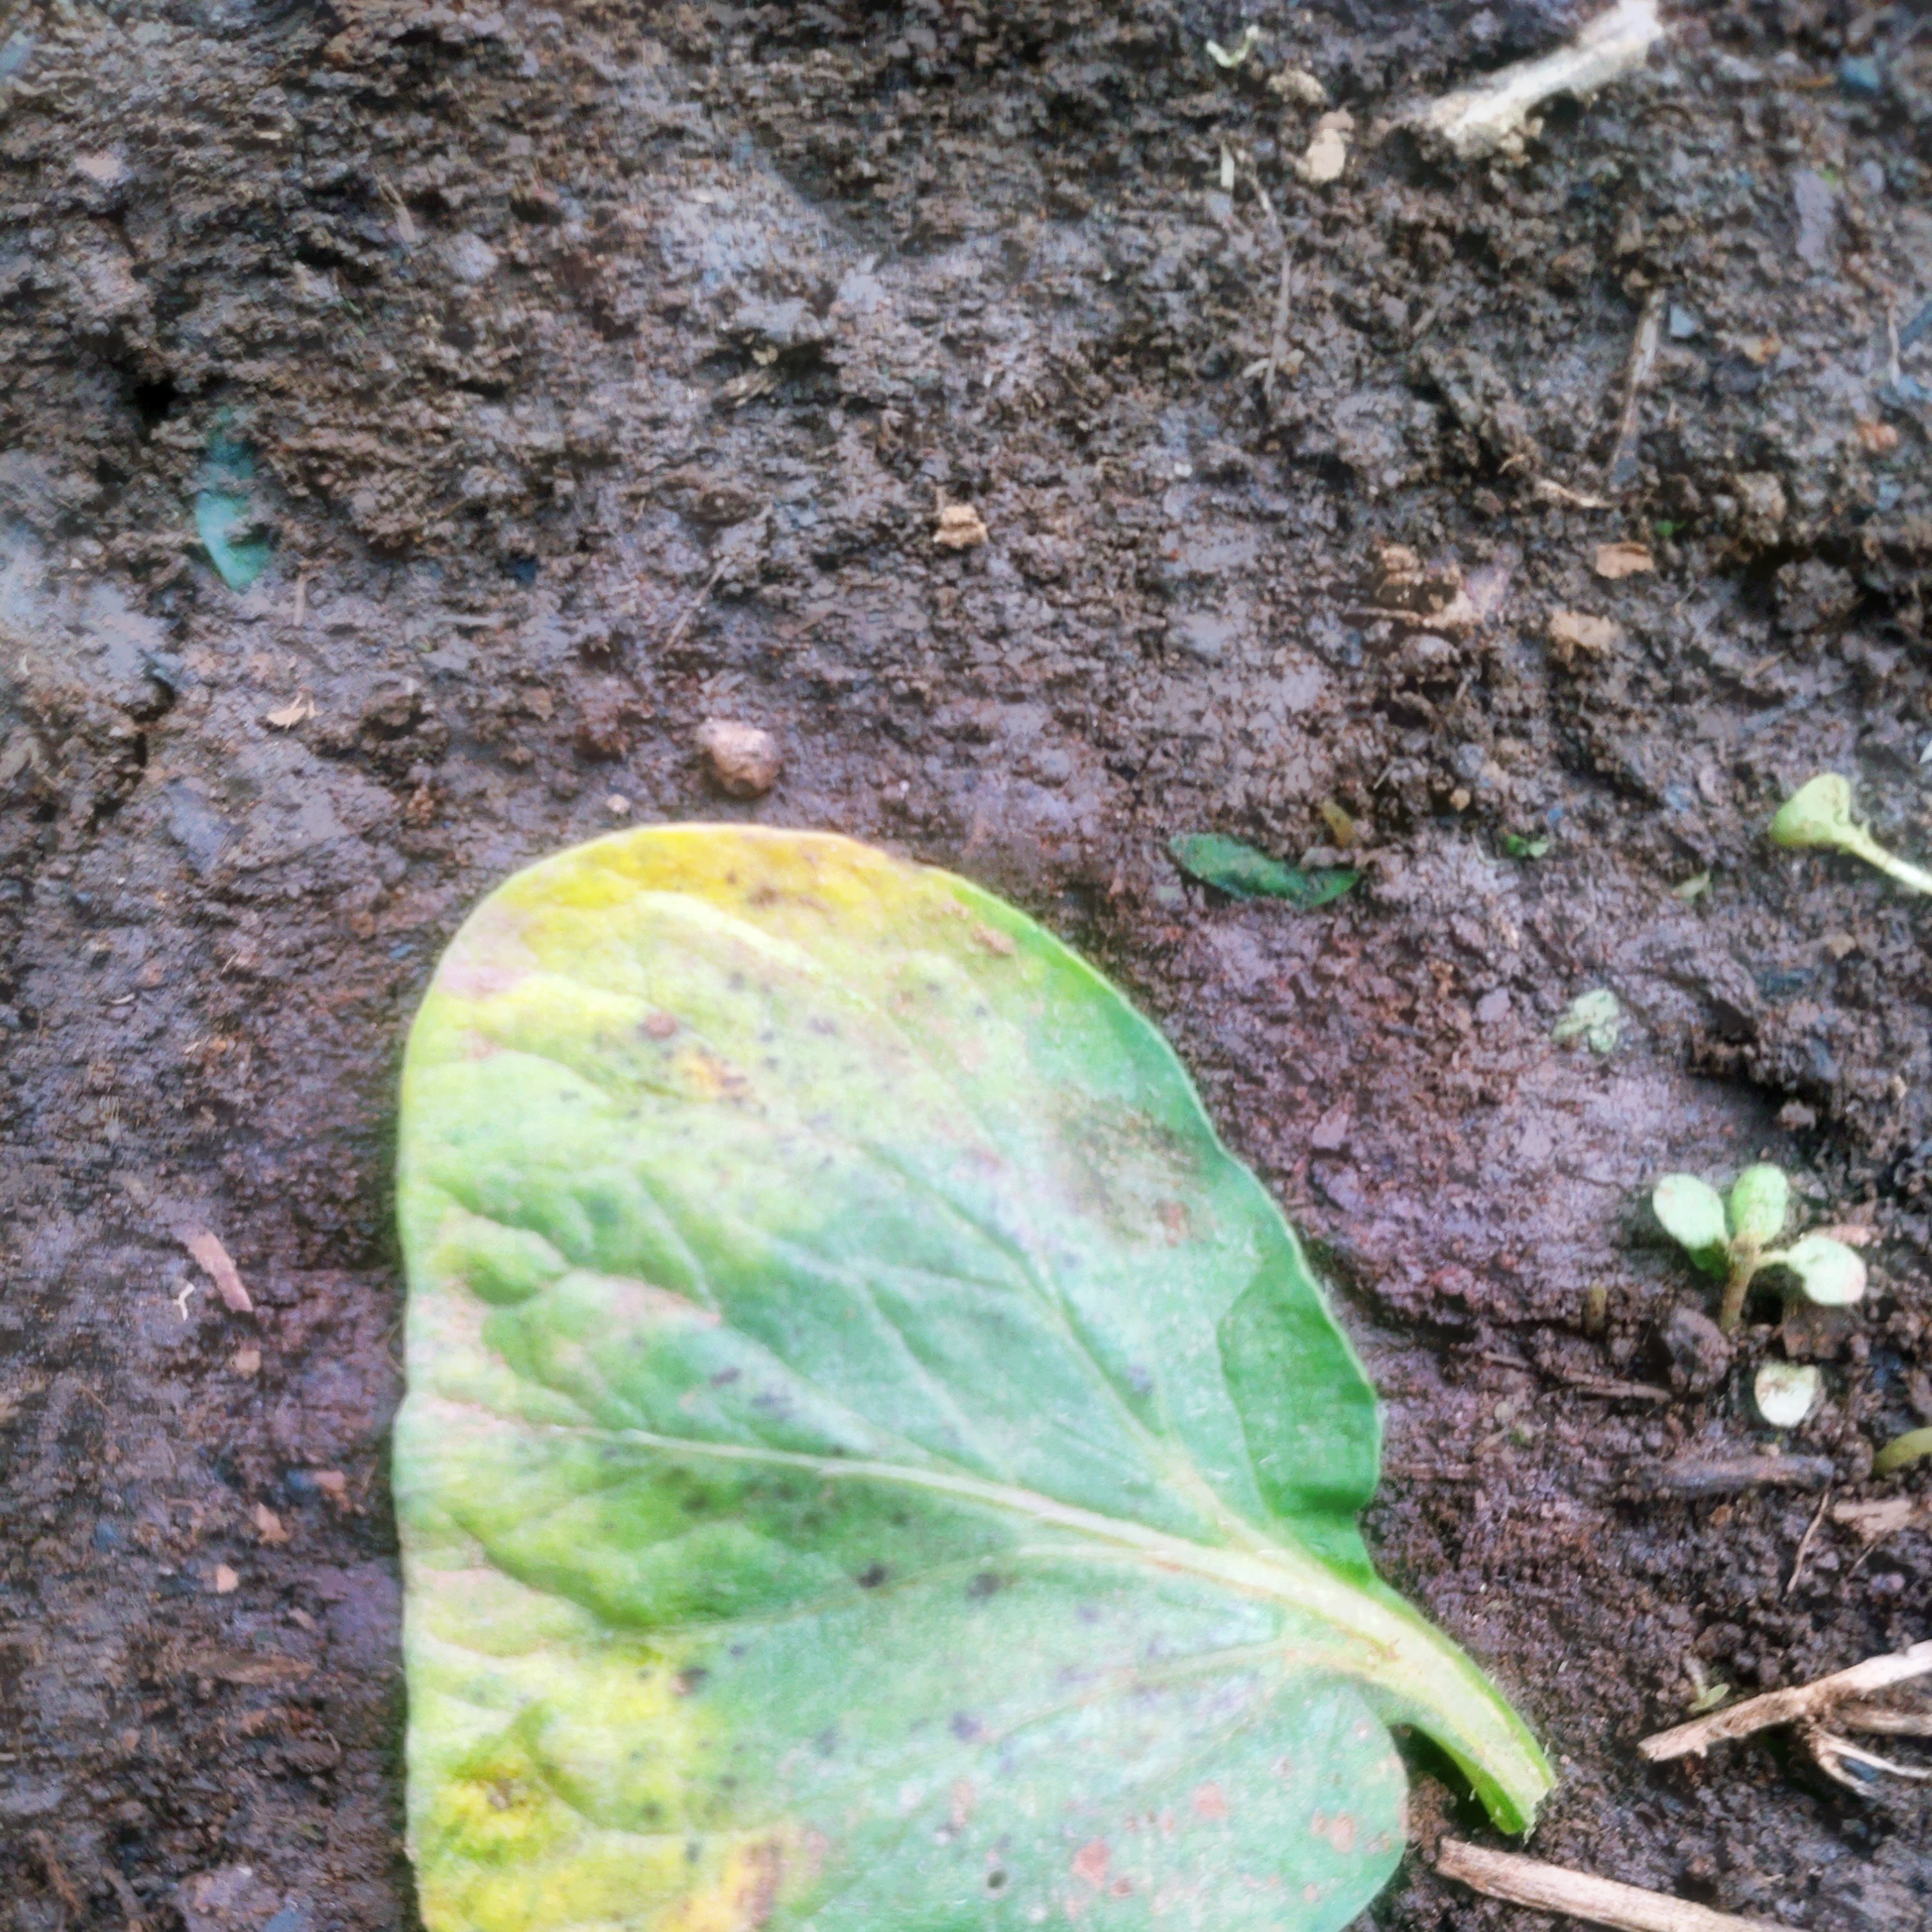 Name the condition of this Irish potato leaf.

late blight
